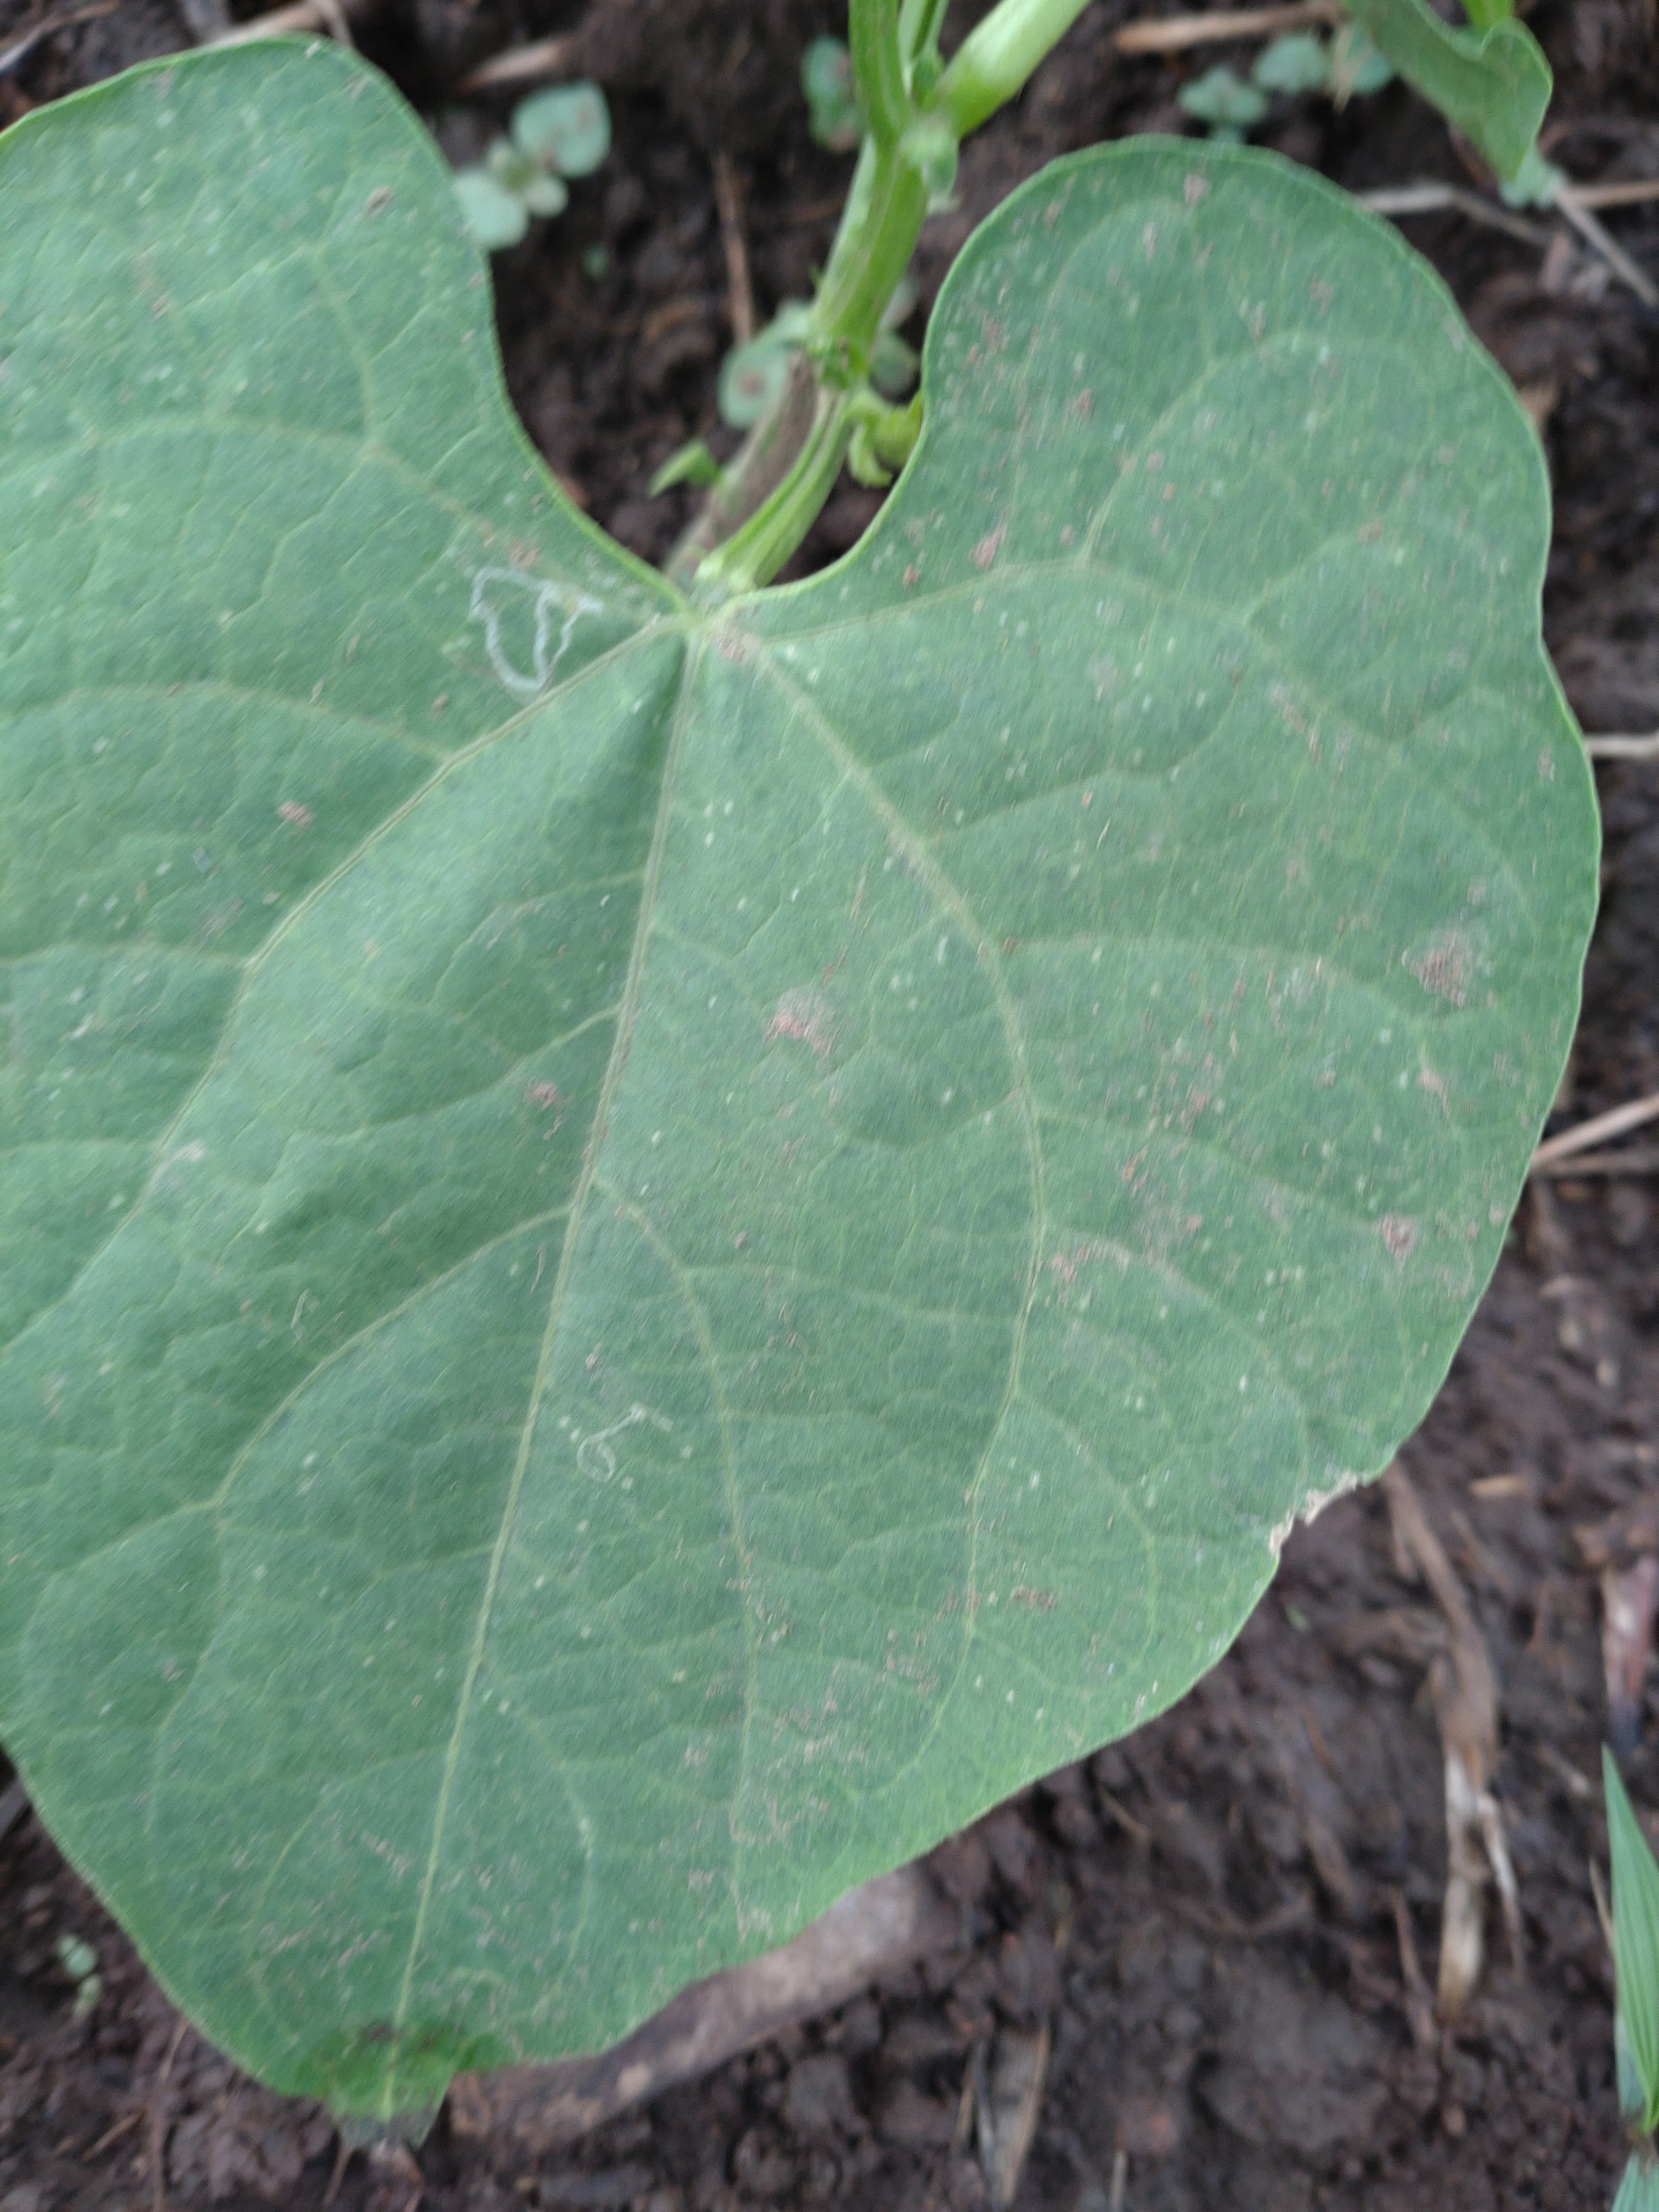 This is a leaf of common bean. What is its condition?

healthy
